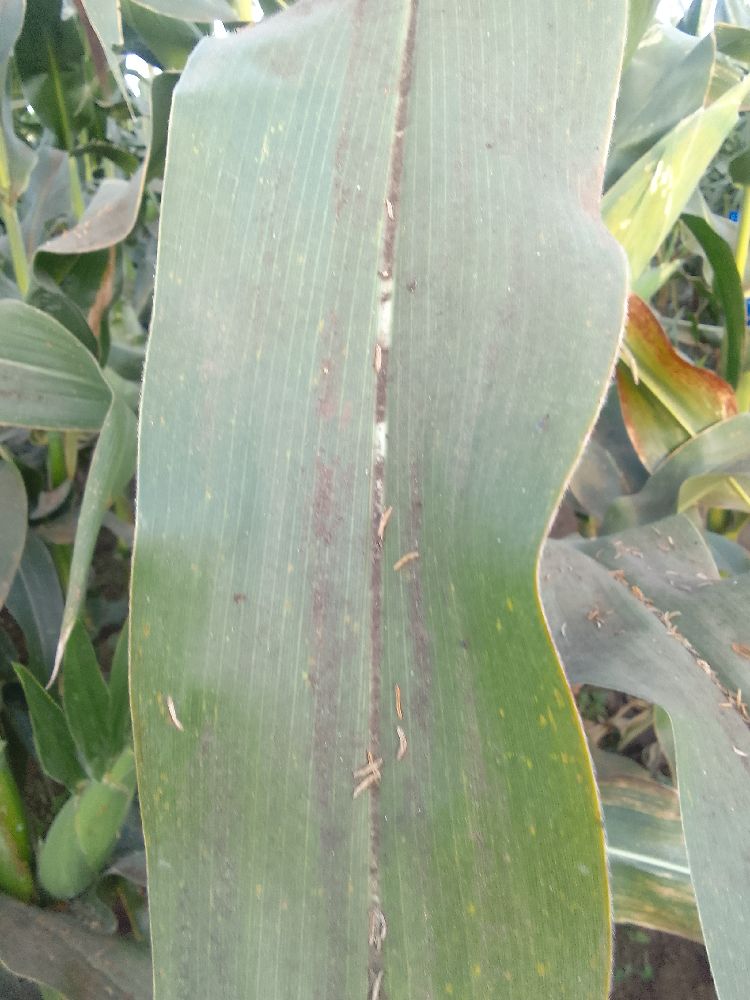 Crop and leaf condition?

maize, healthy
